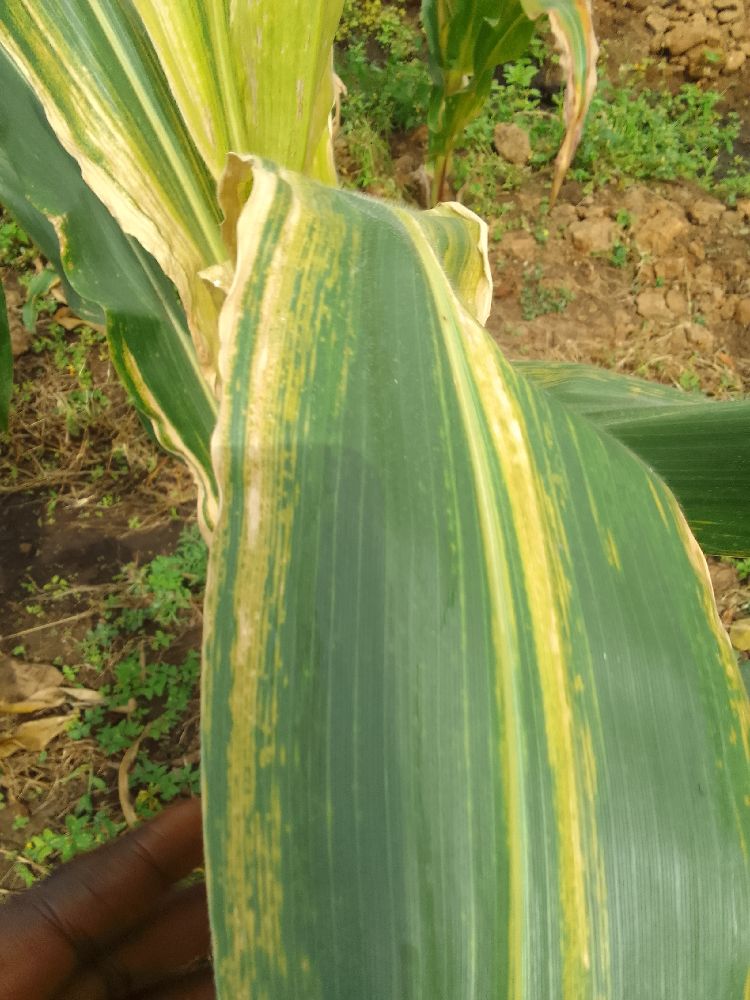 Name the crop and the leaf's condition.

maize, maize lethal necrosis
